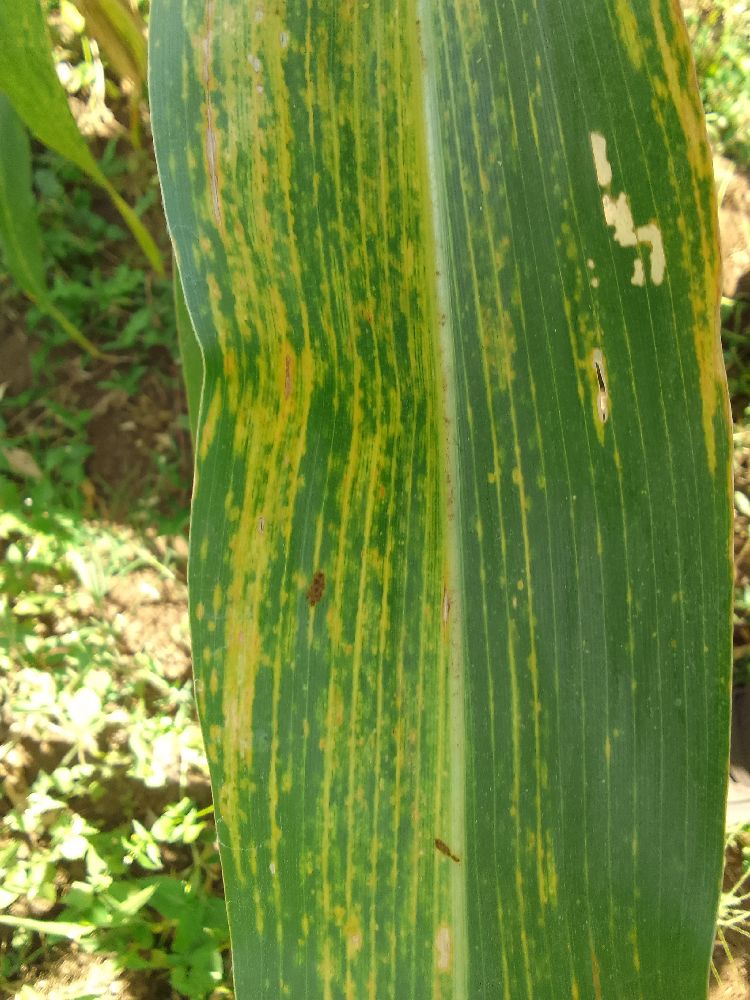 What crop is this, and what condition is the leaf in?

maize, maize lethal necrosis
